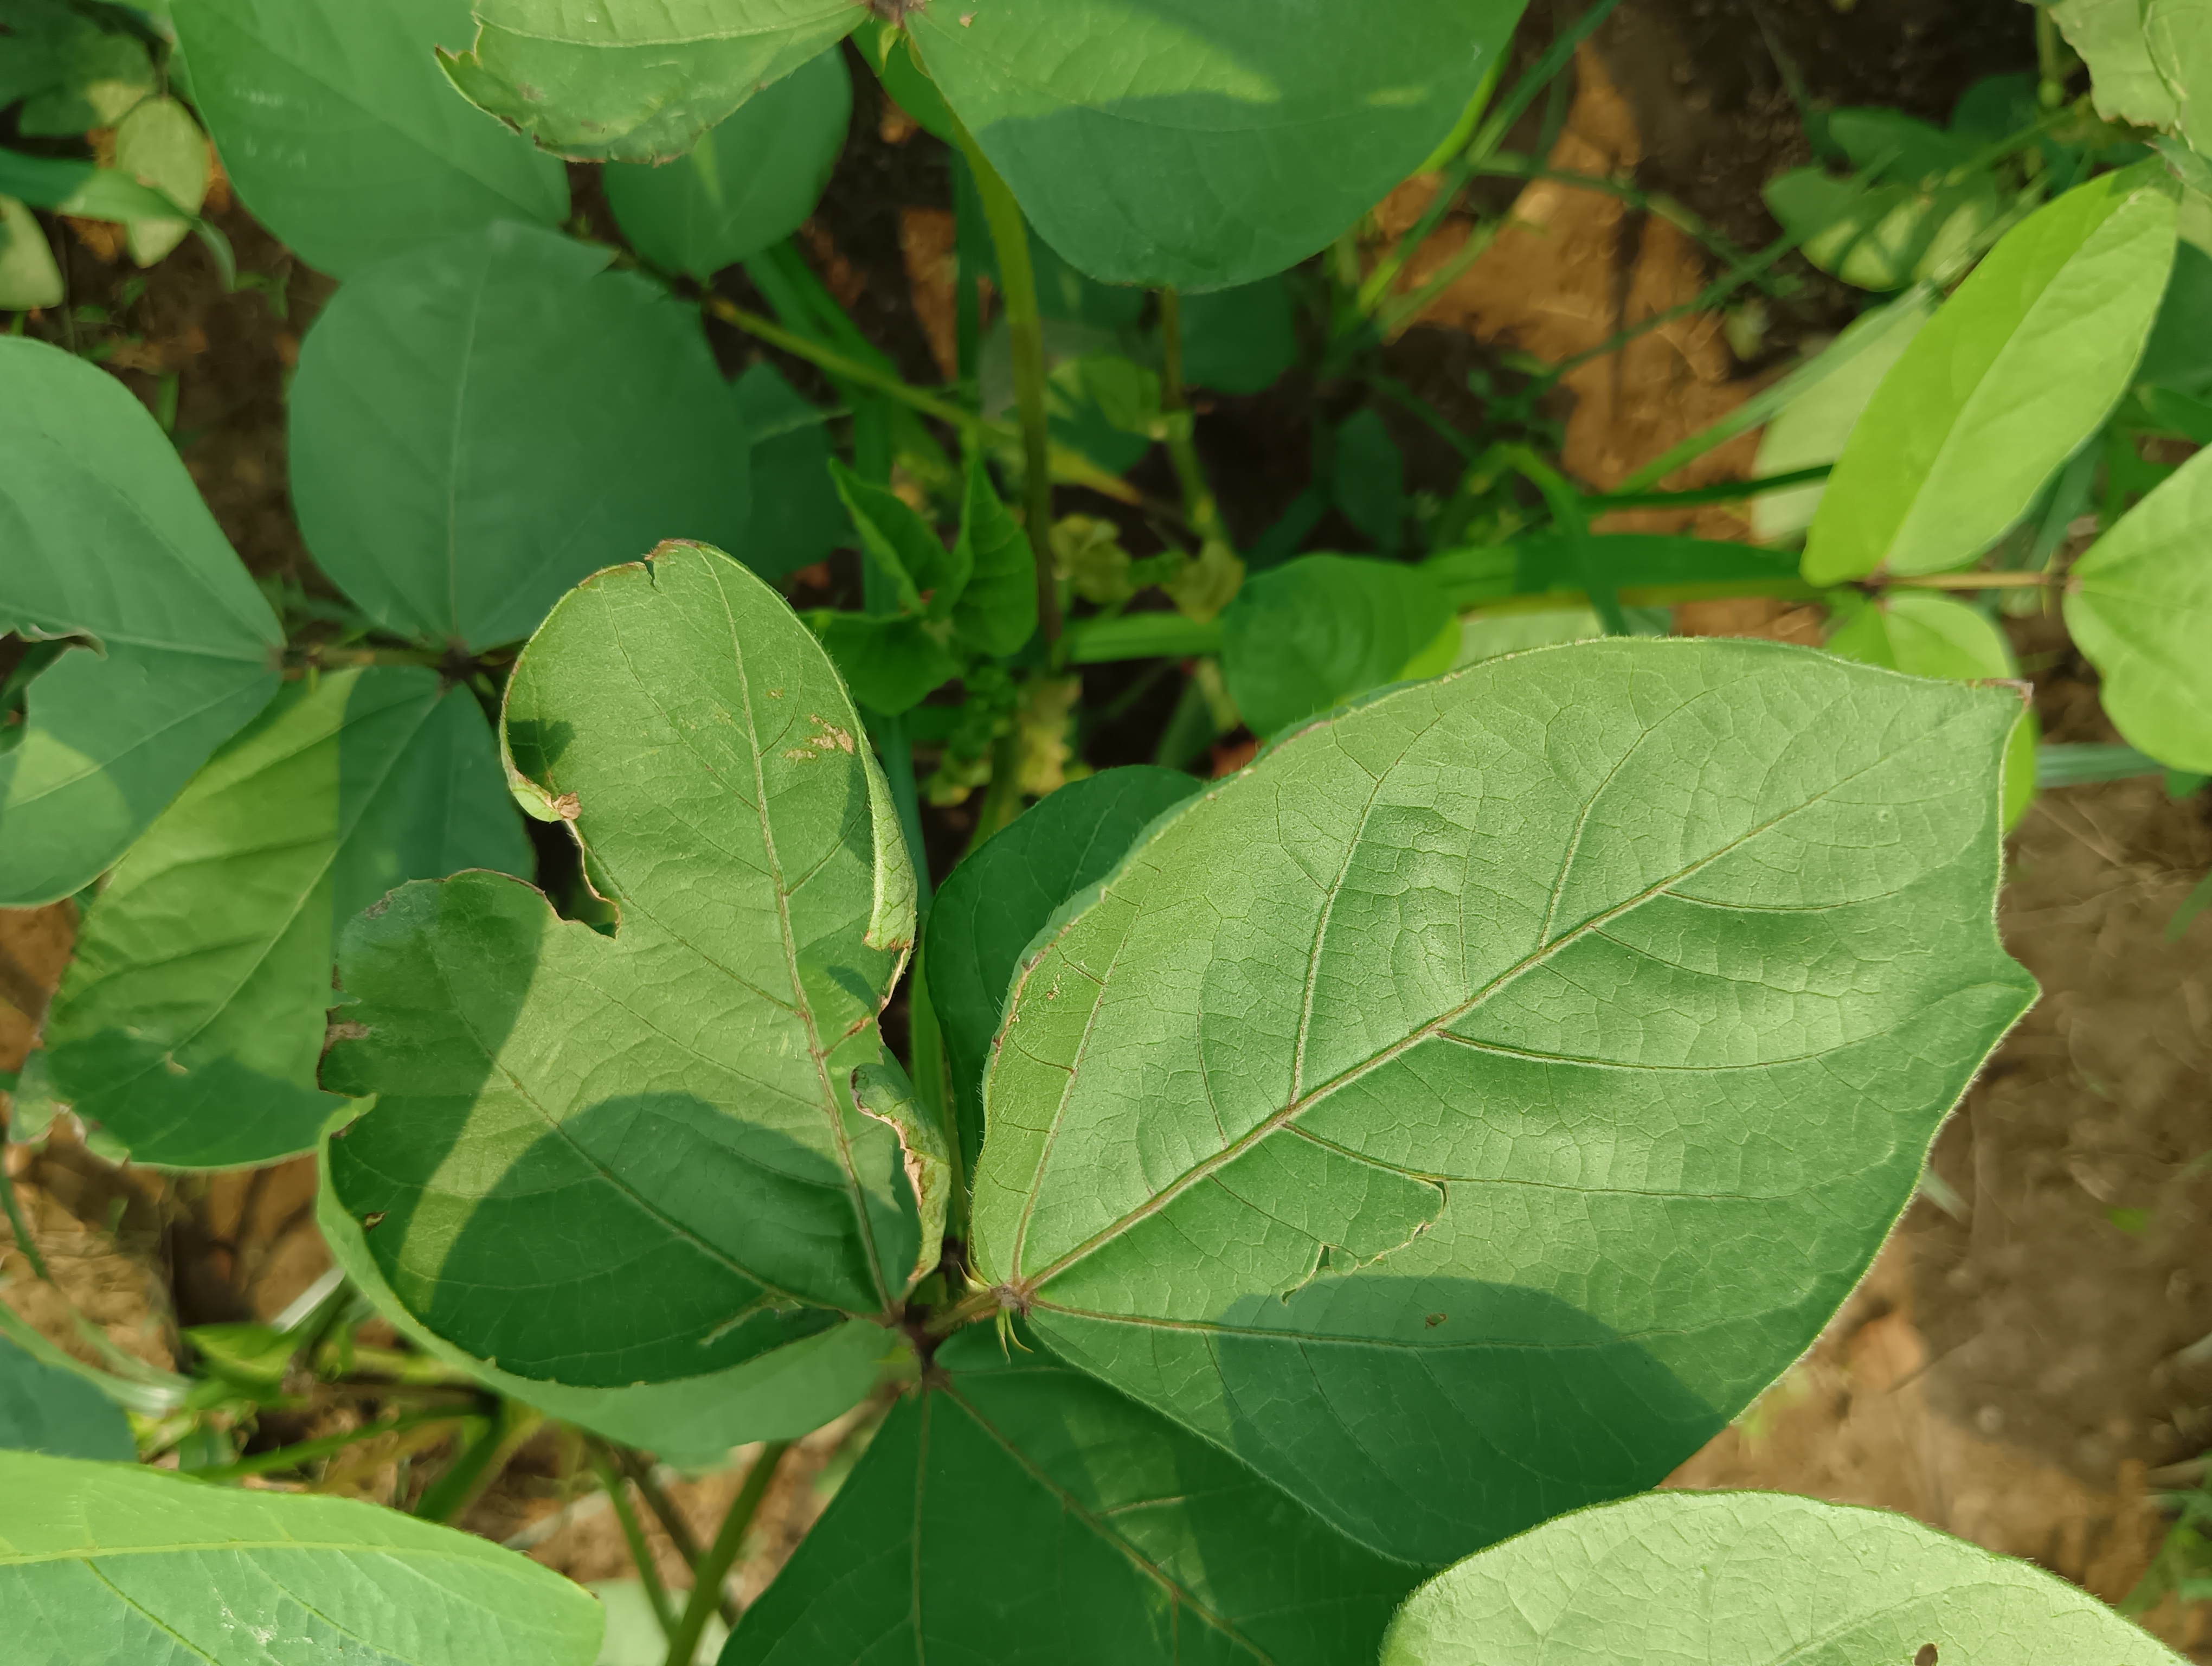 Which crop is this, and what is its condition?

mungbean, healthy
